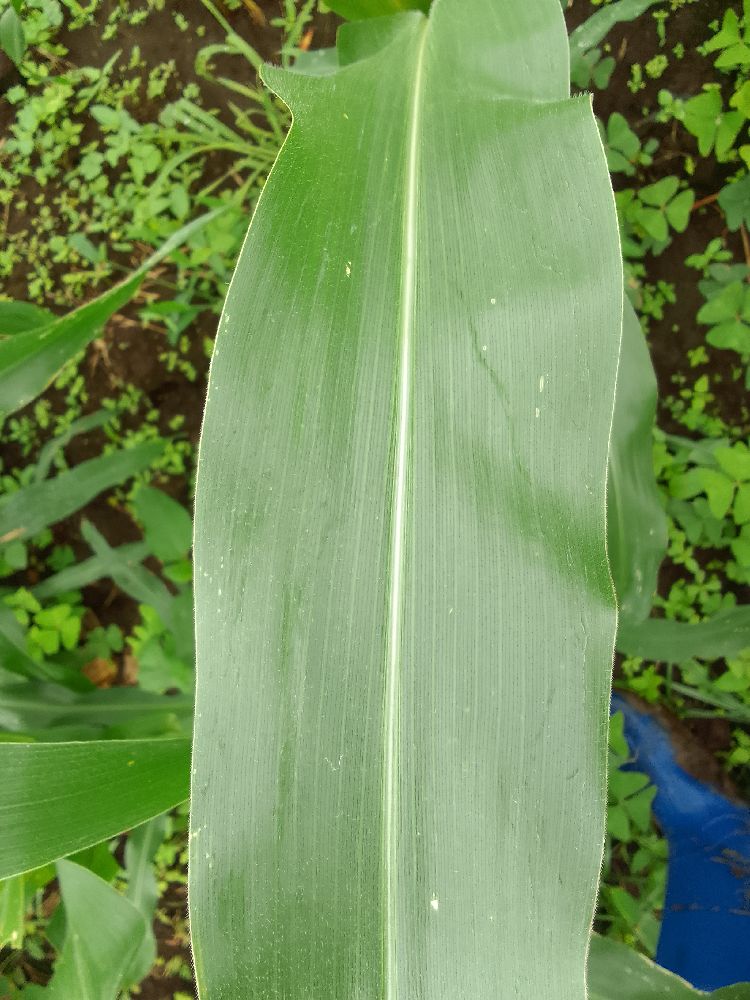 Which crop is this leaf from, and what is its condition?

maize, healthy
